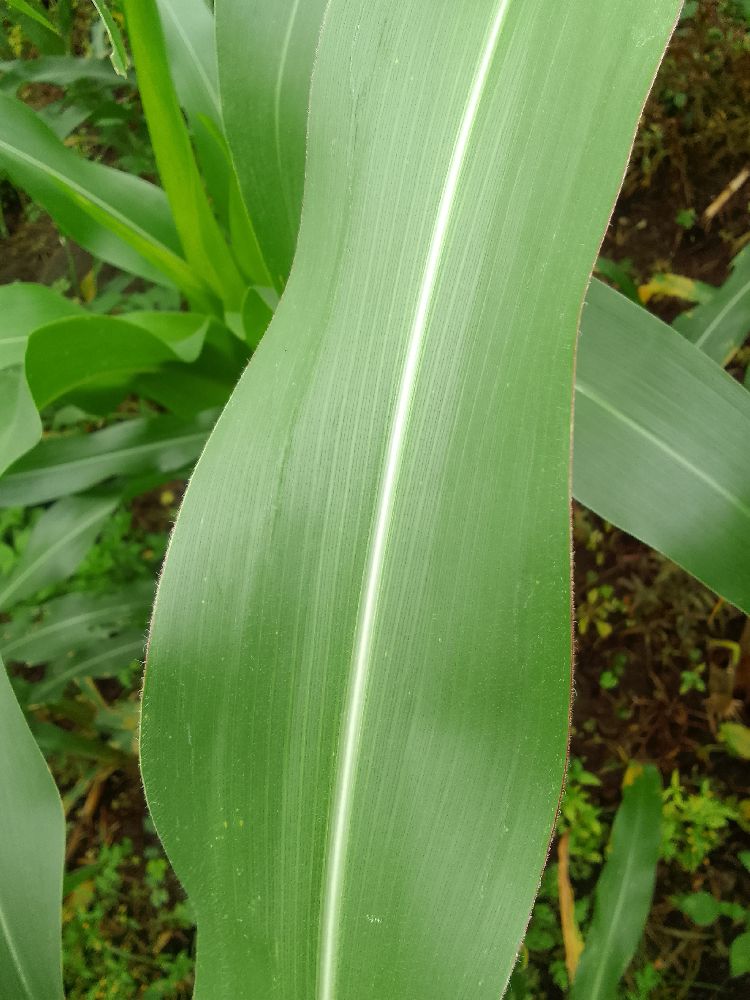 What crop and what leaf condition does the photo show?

maize, healthy
